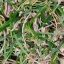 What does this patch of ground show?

grass
